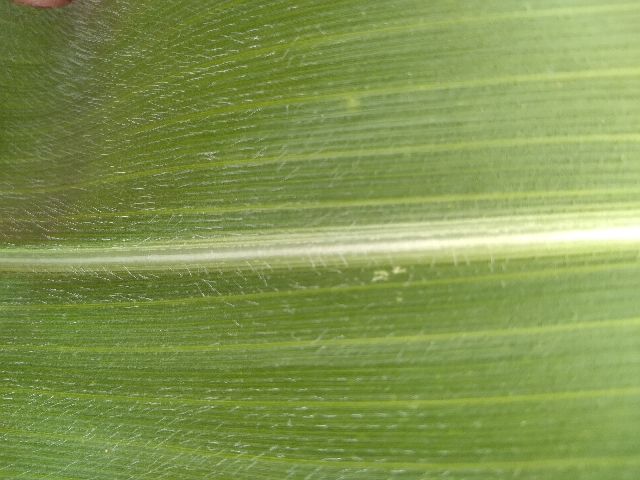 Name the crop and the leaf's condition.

maize, healthy
